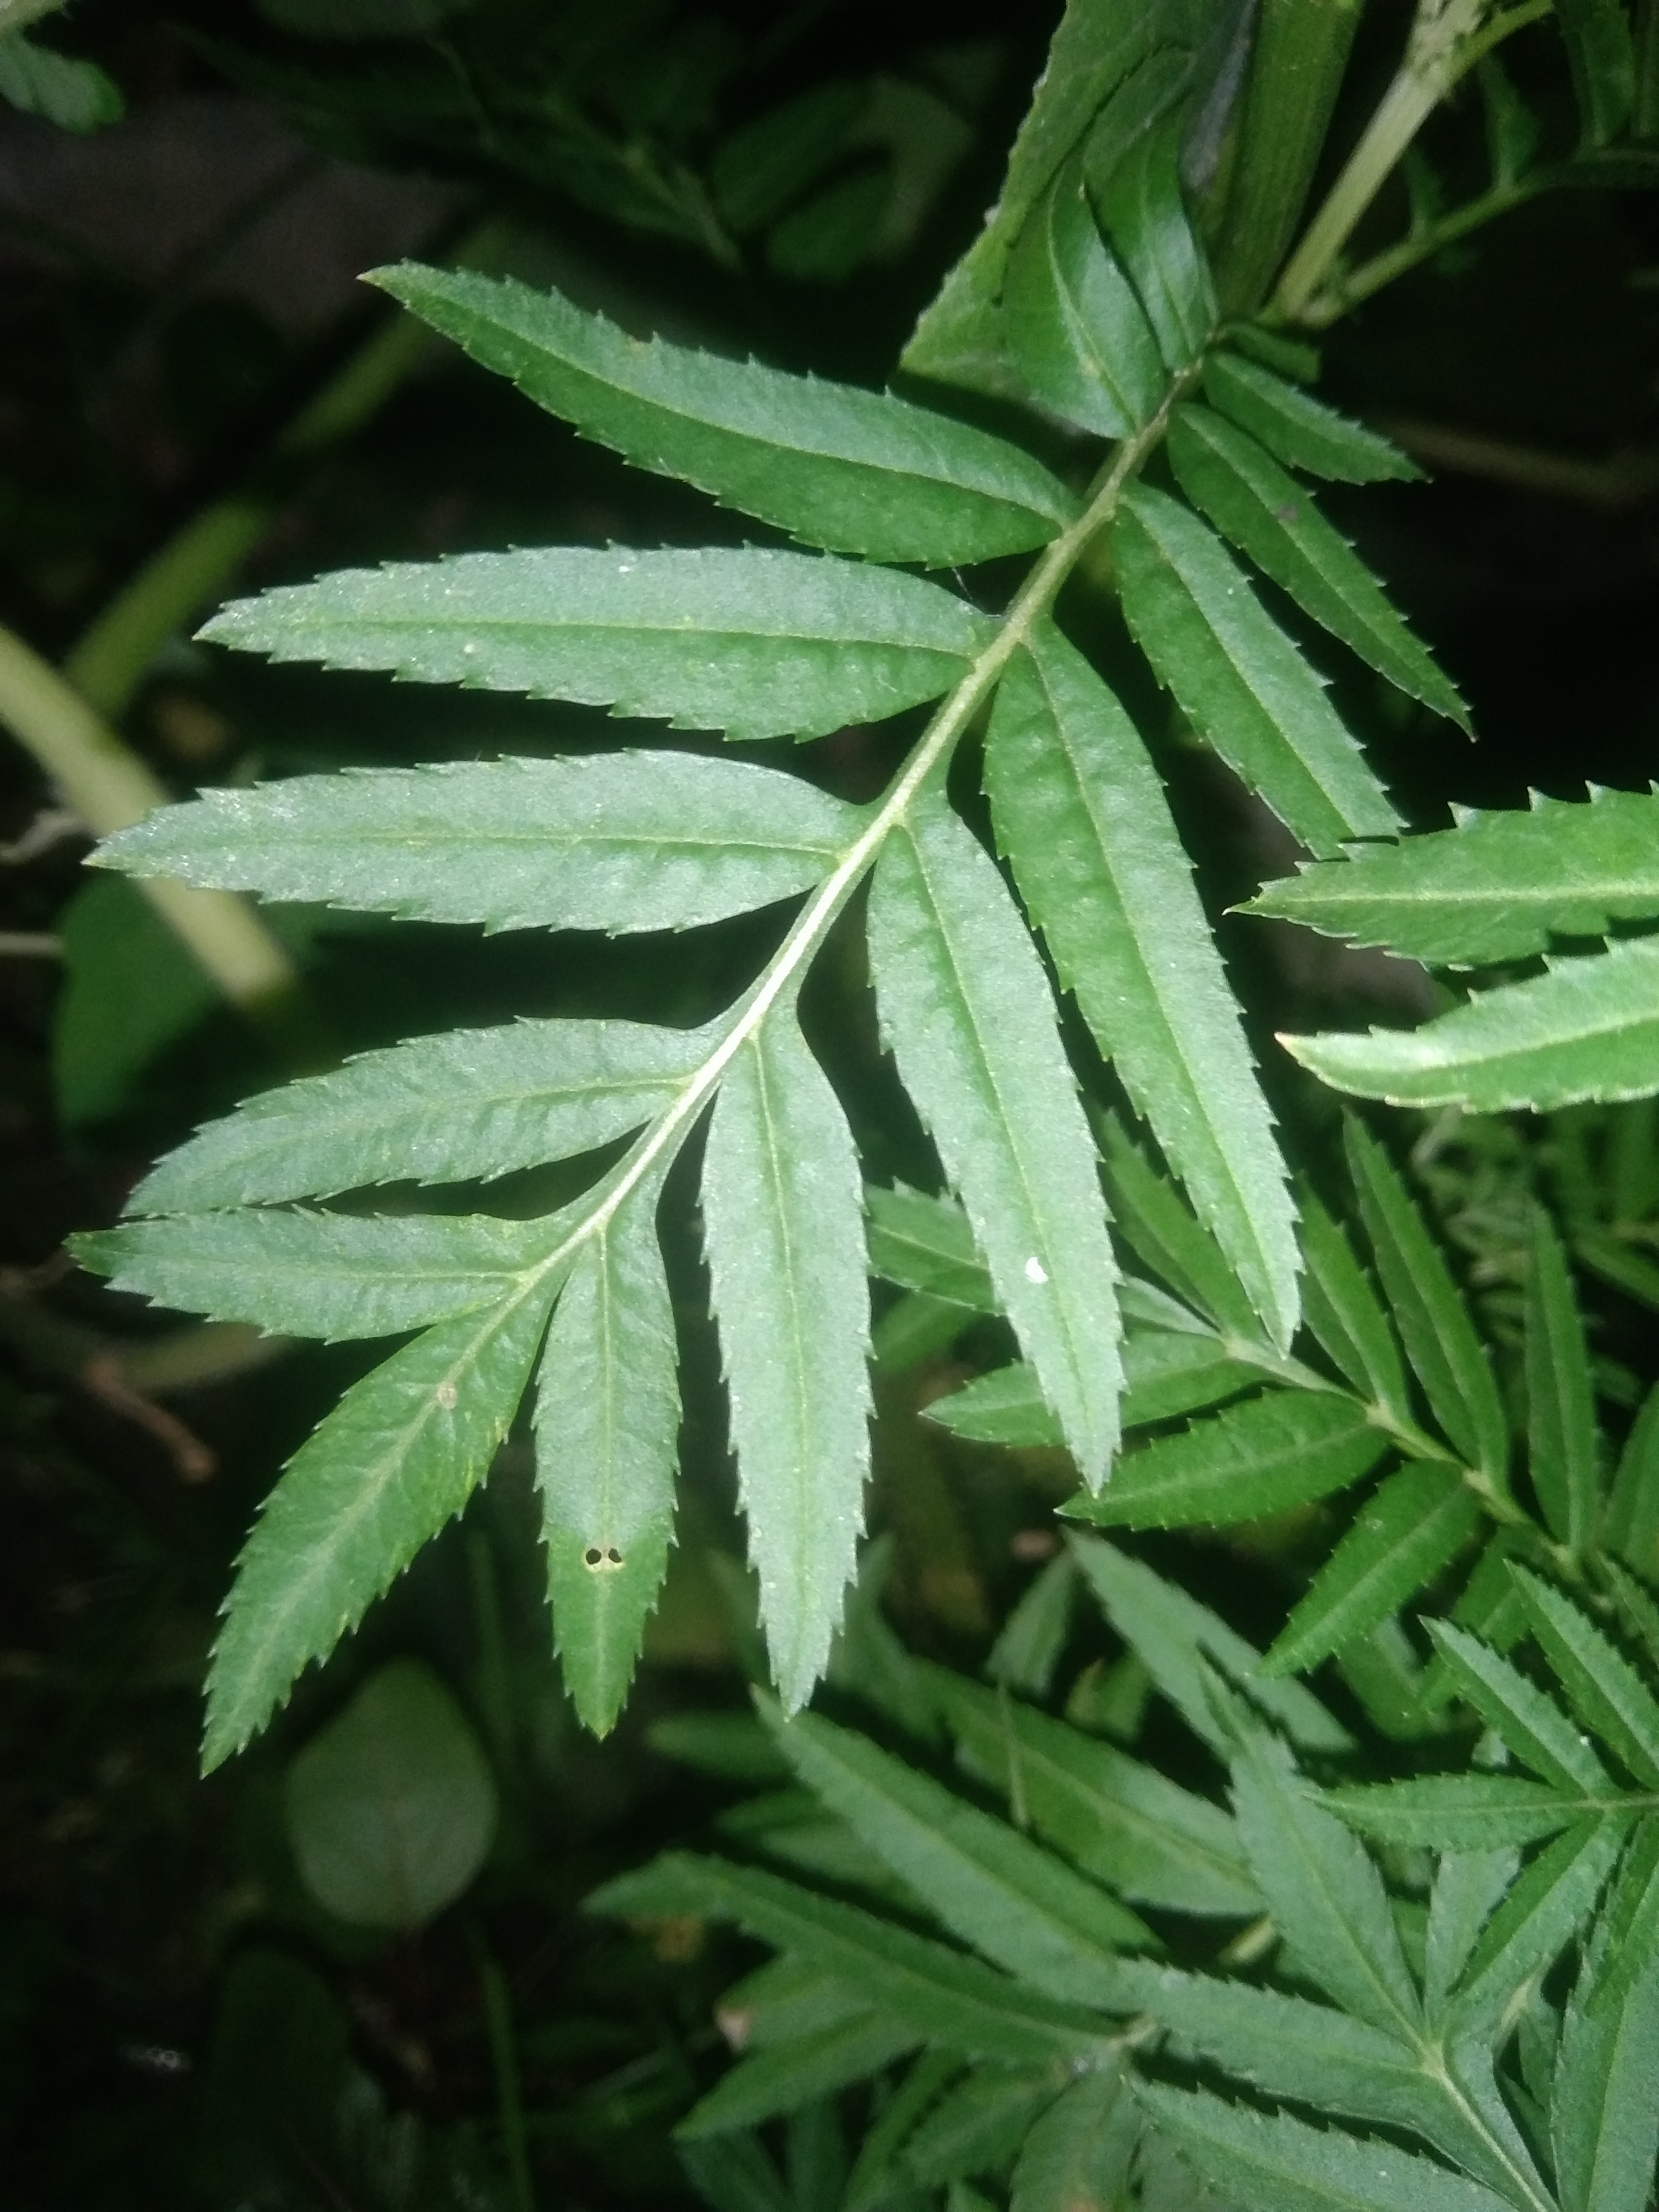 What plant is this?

marigold
